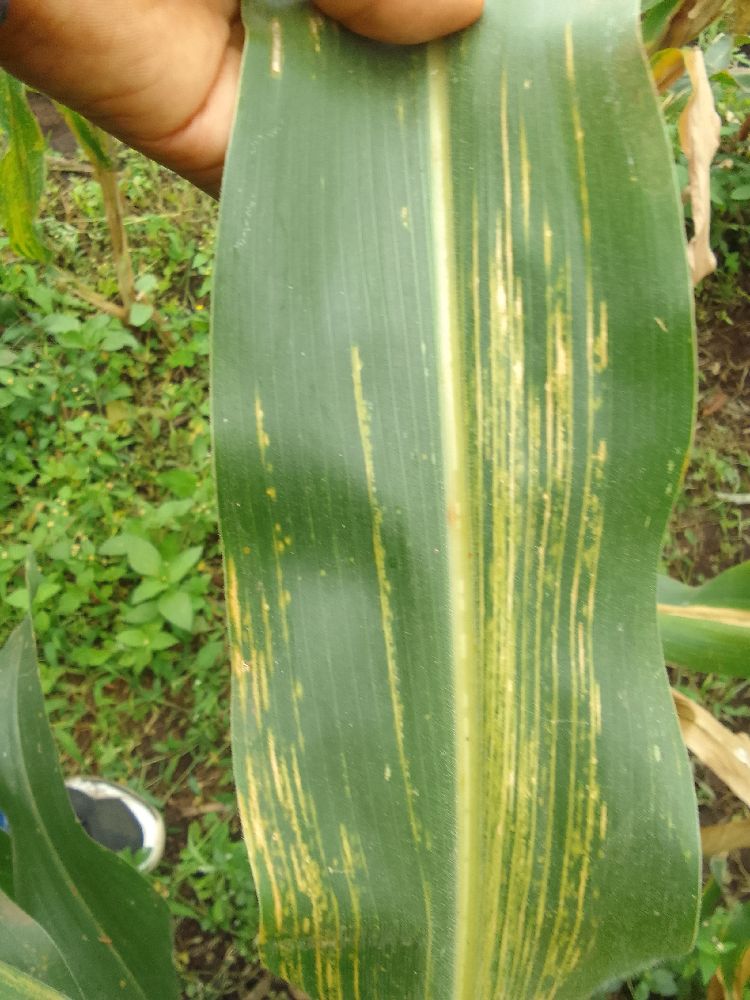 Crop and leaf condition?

maize, maize lethal necrosis
